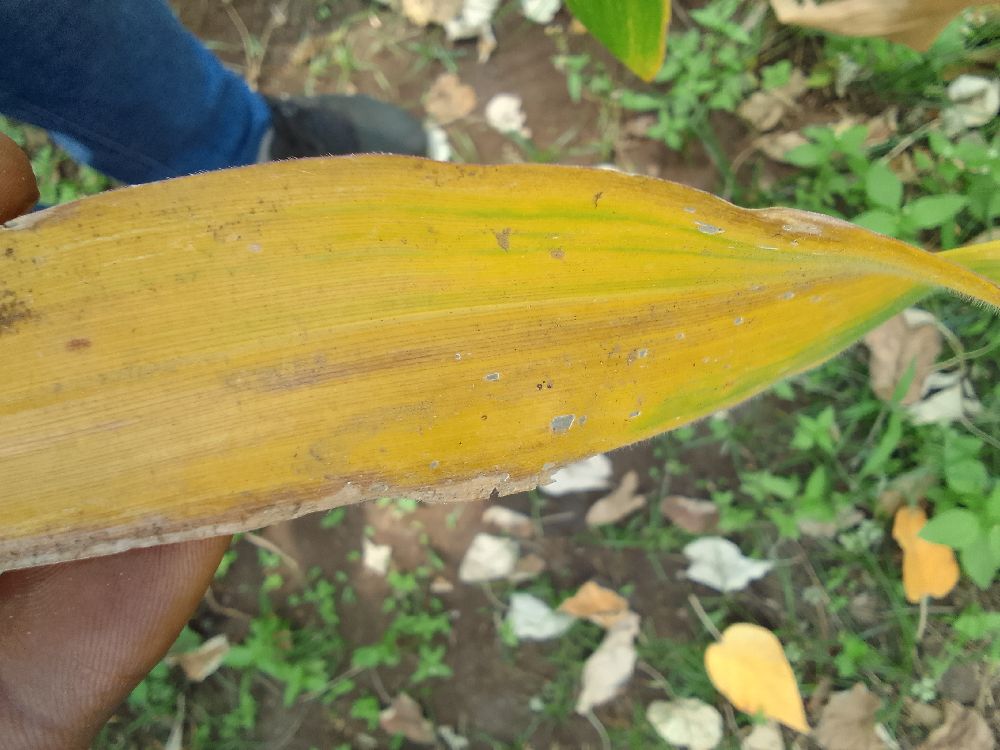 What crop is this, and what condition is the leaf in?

maize, maize lethal necrosis
